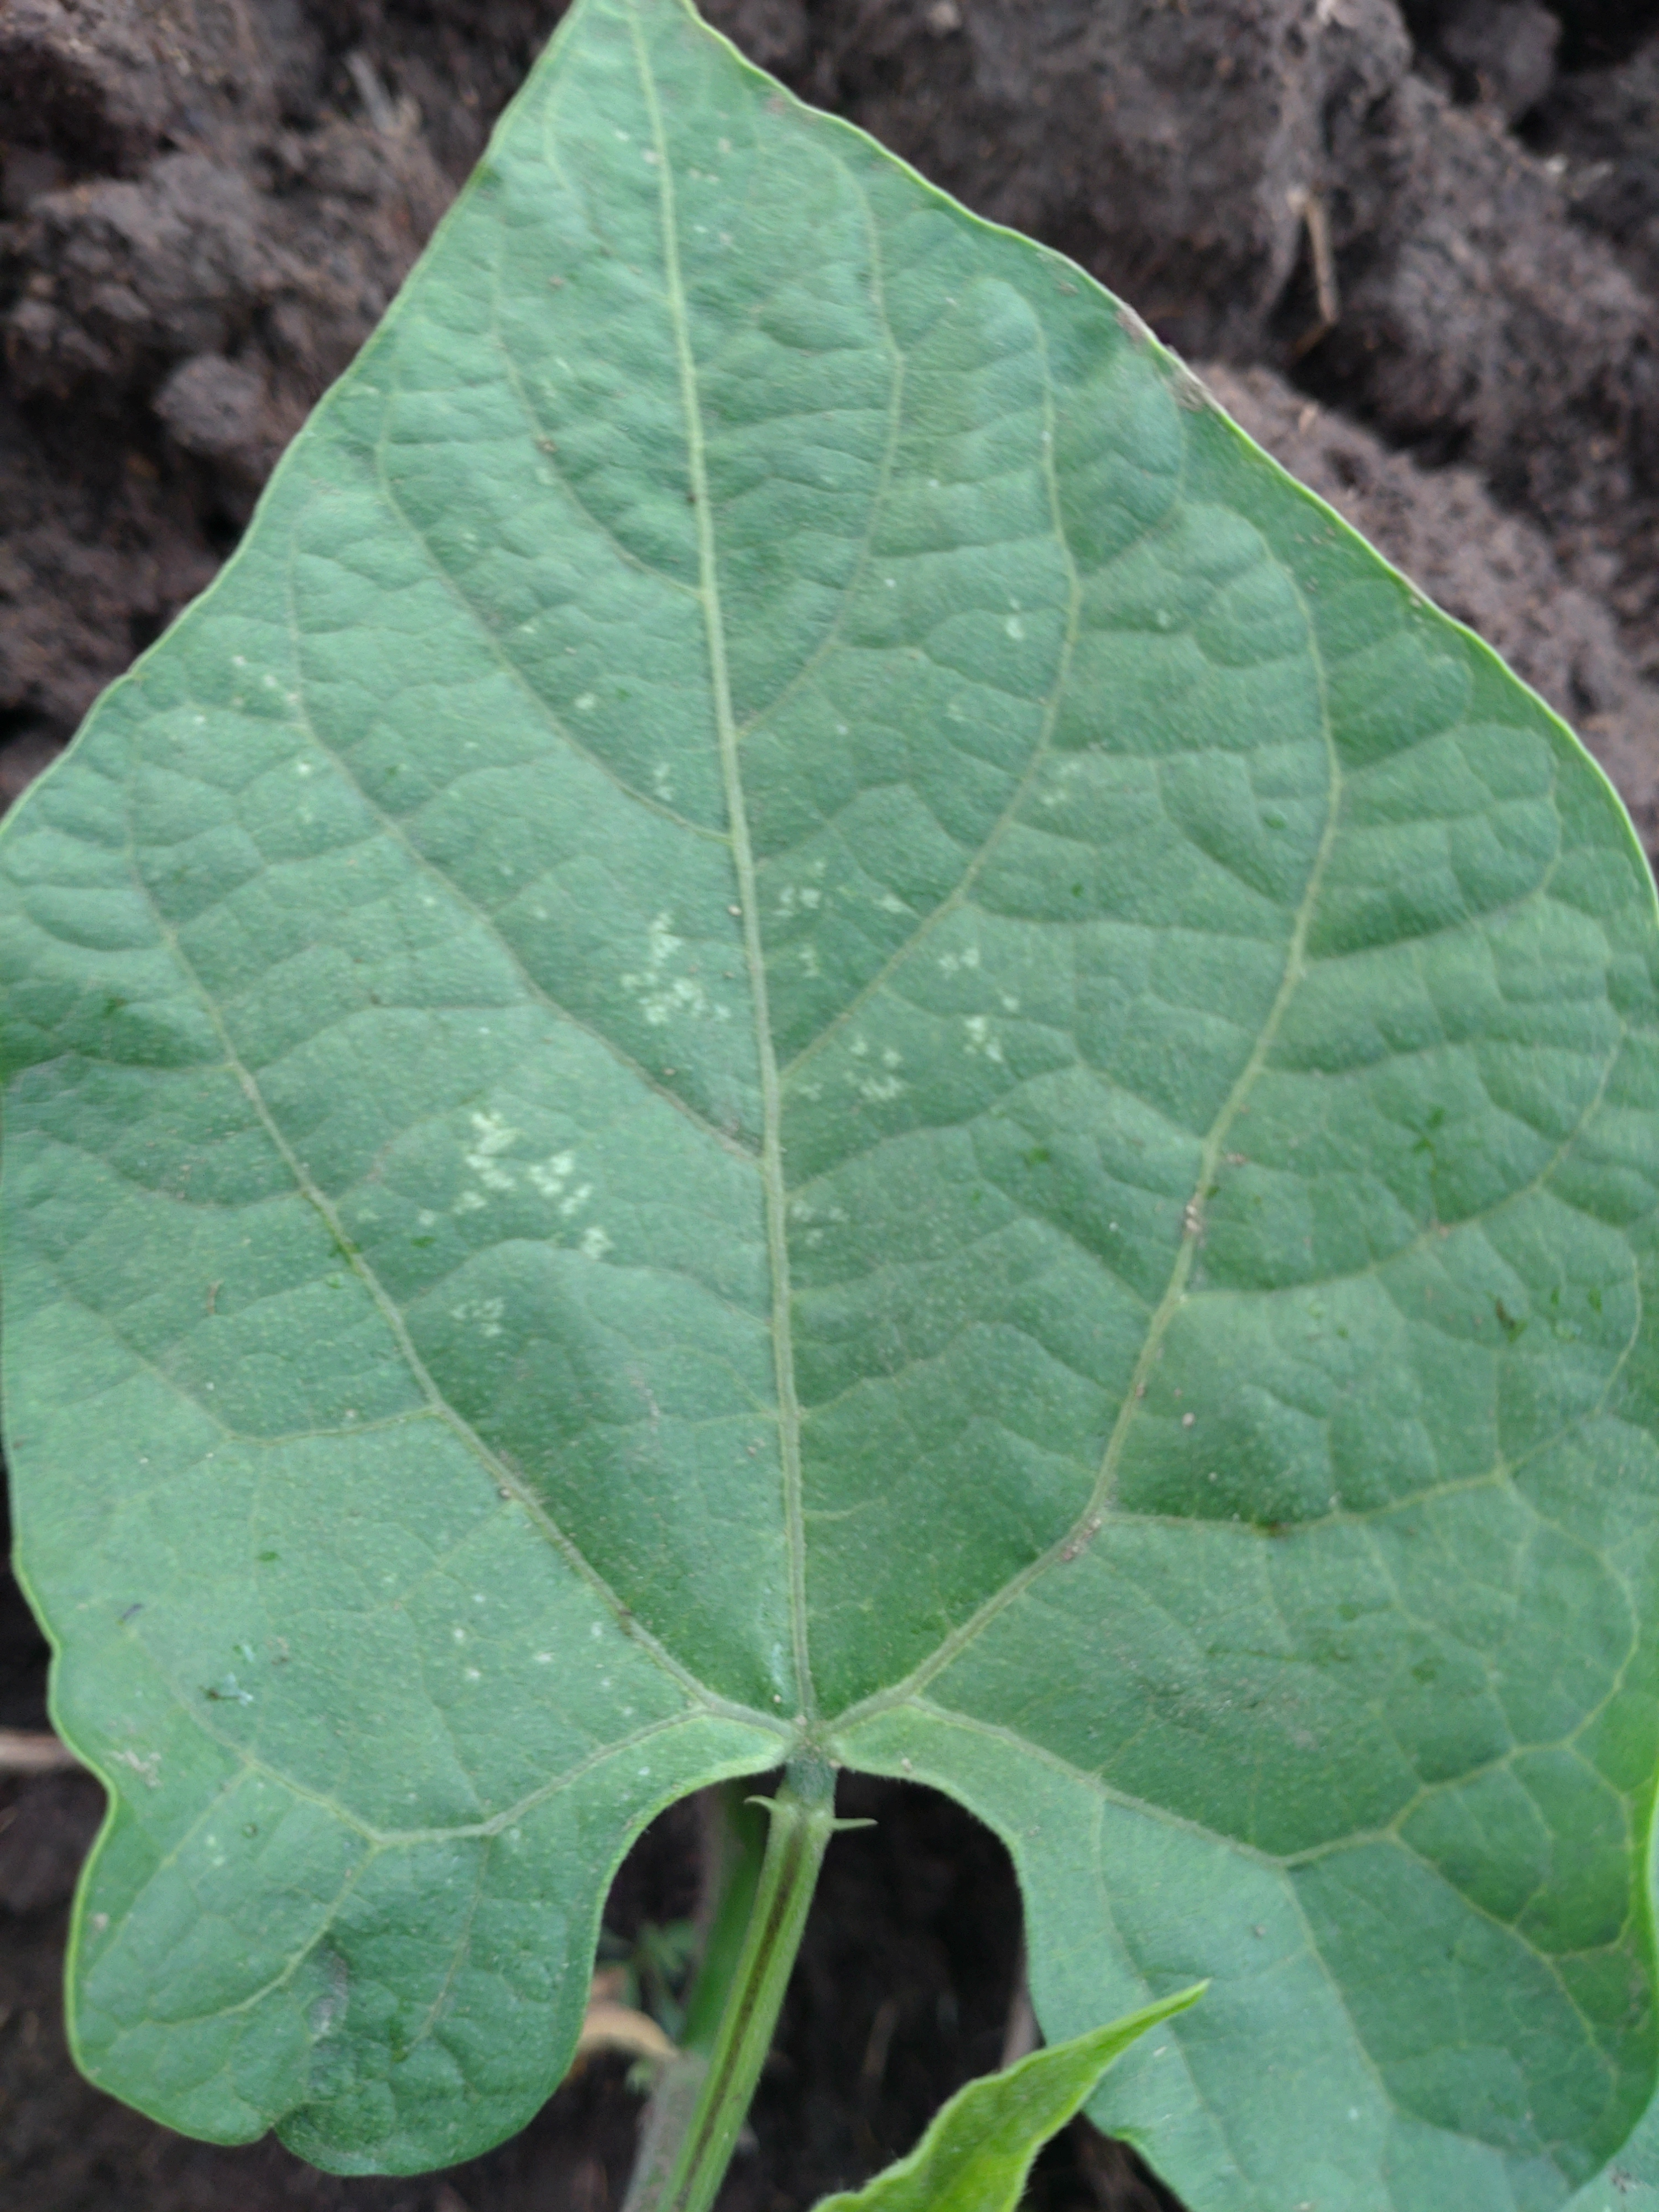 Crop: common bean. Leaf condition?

healthy
